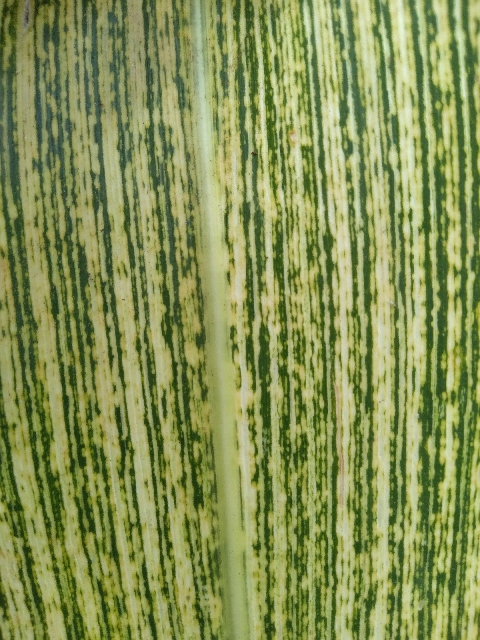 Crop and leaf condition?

maize, maize streak virus
